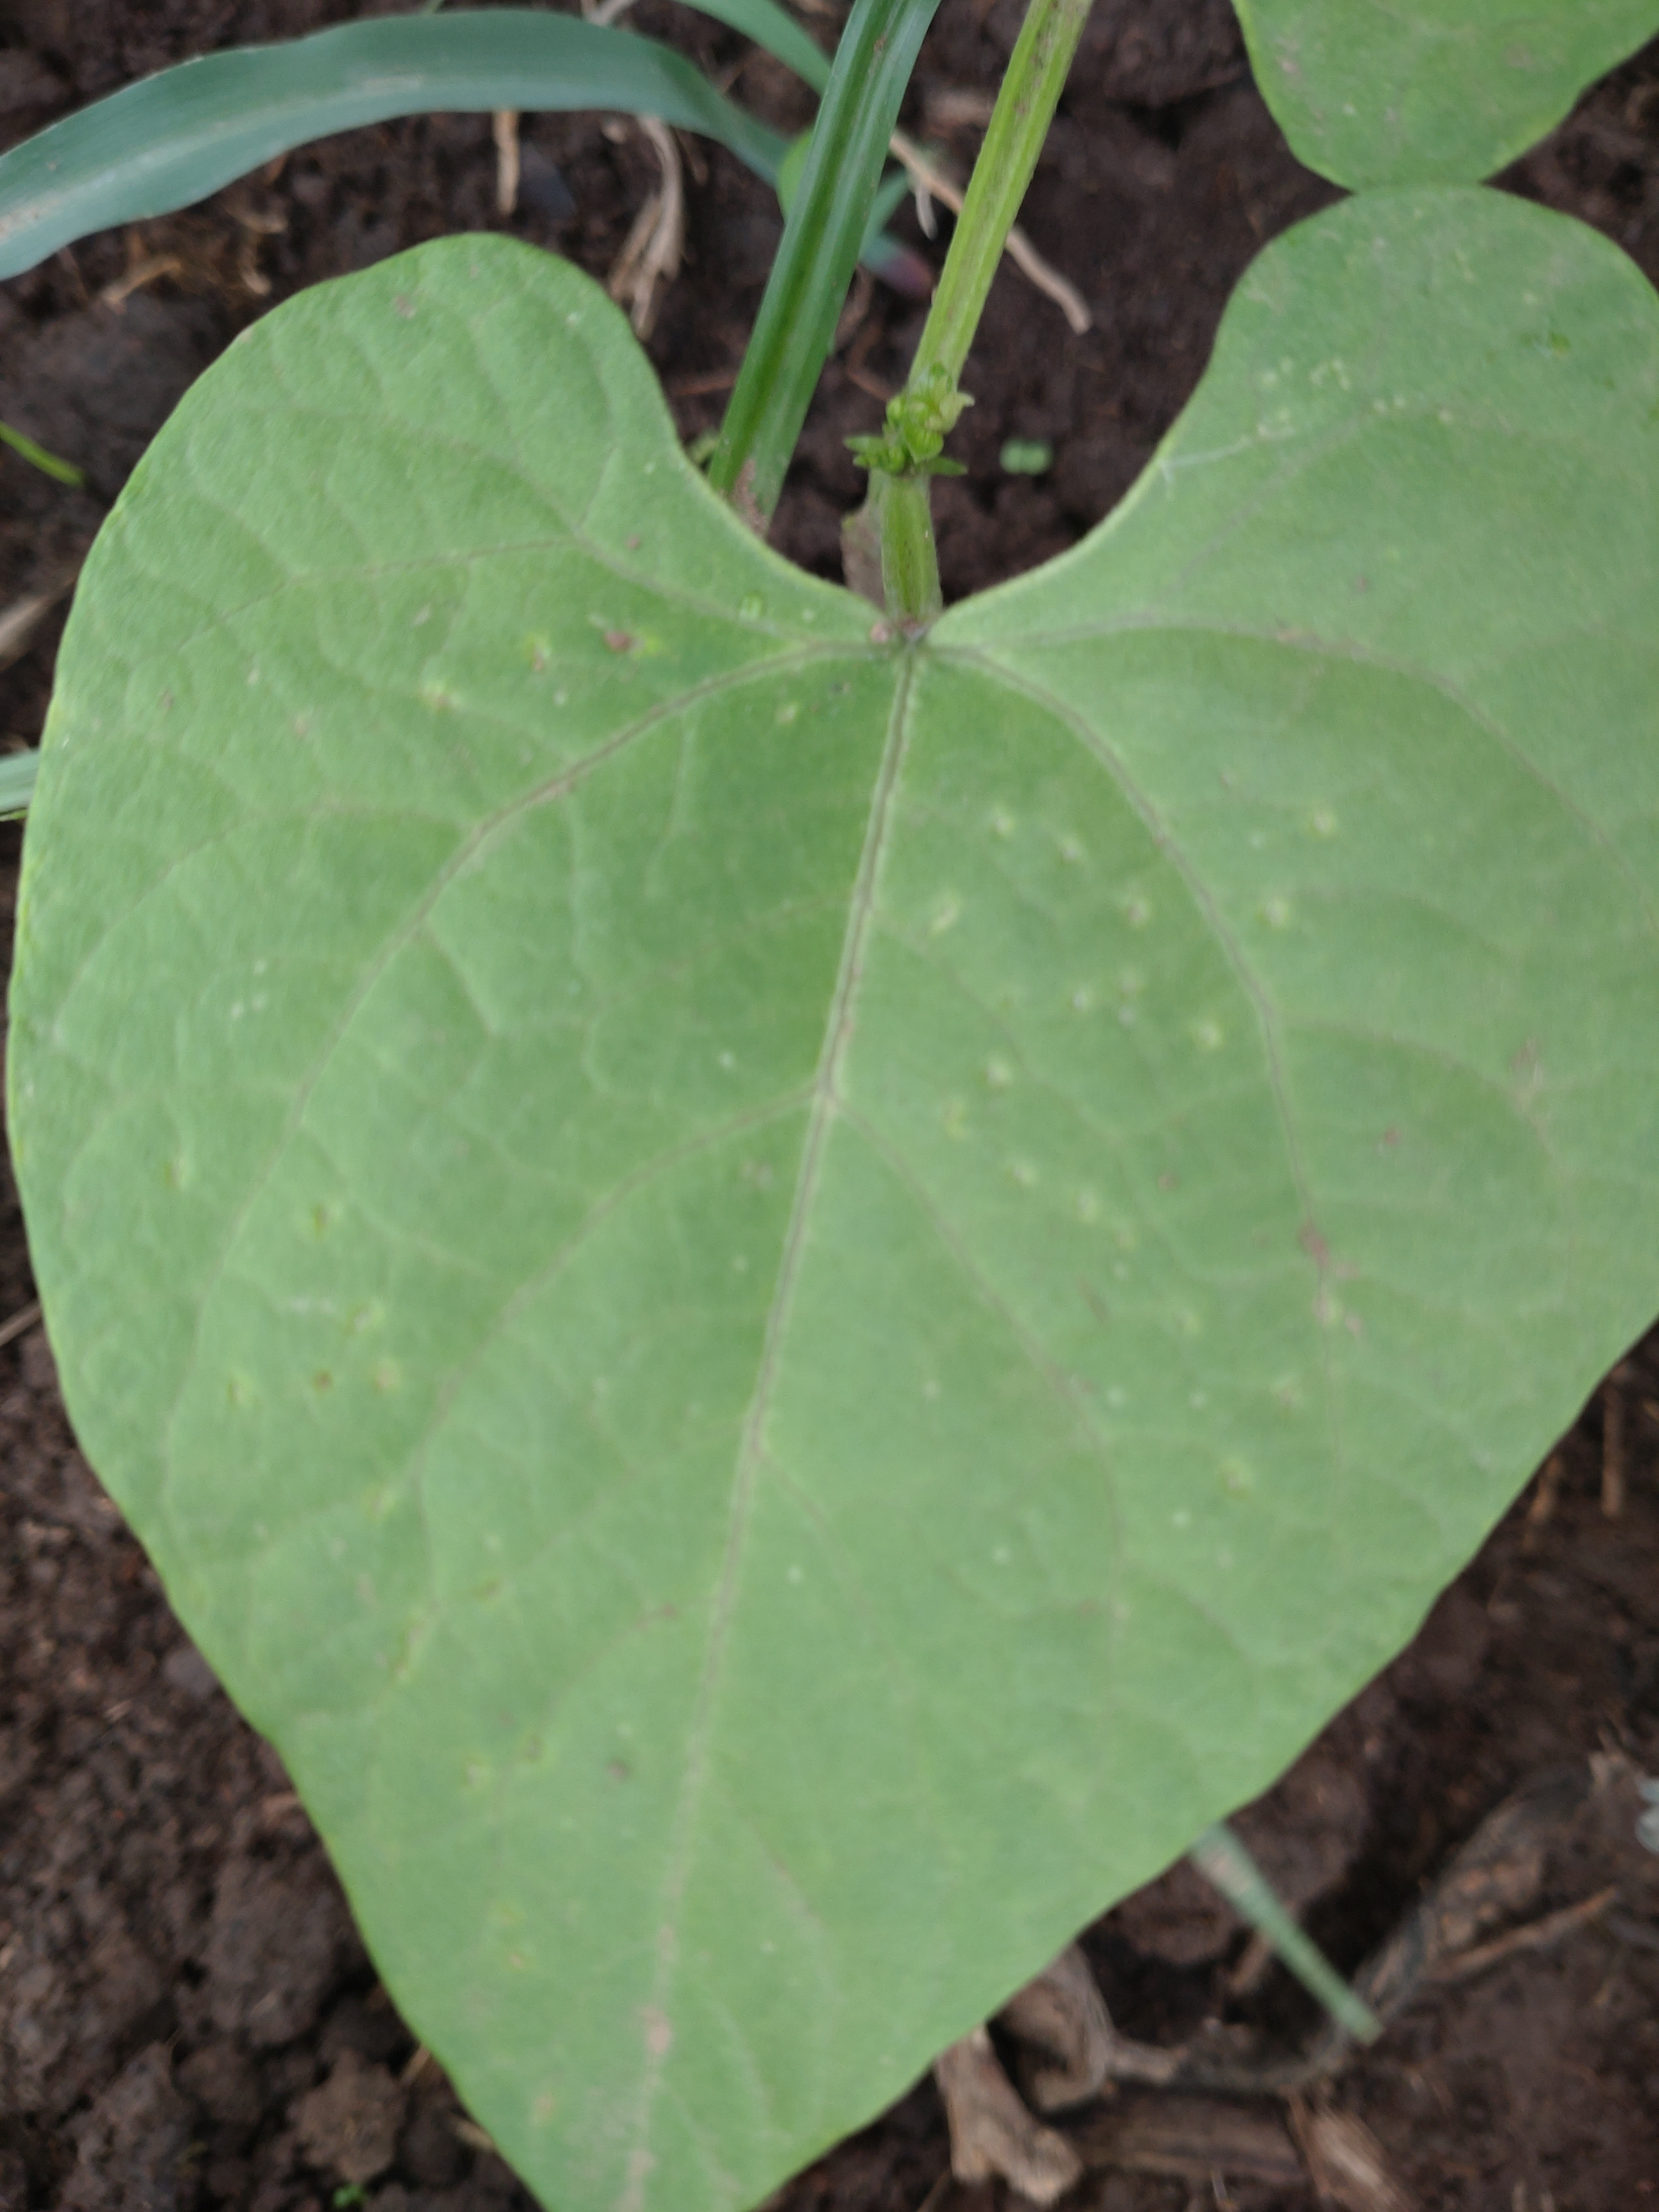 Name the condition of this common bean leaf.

healthy
